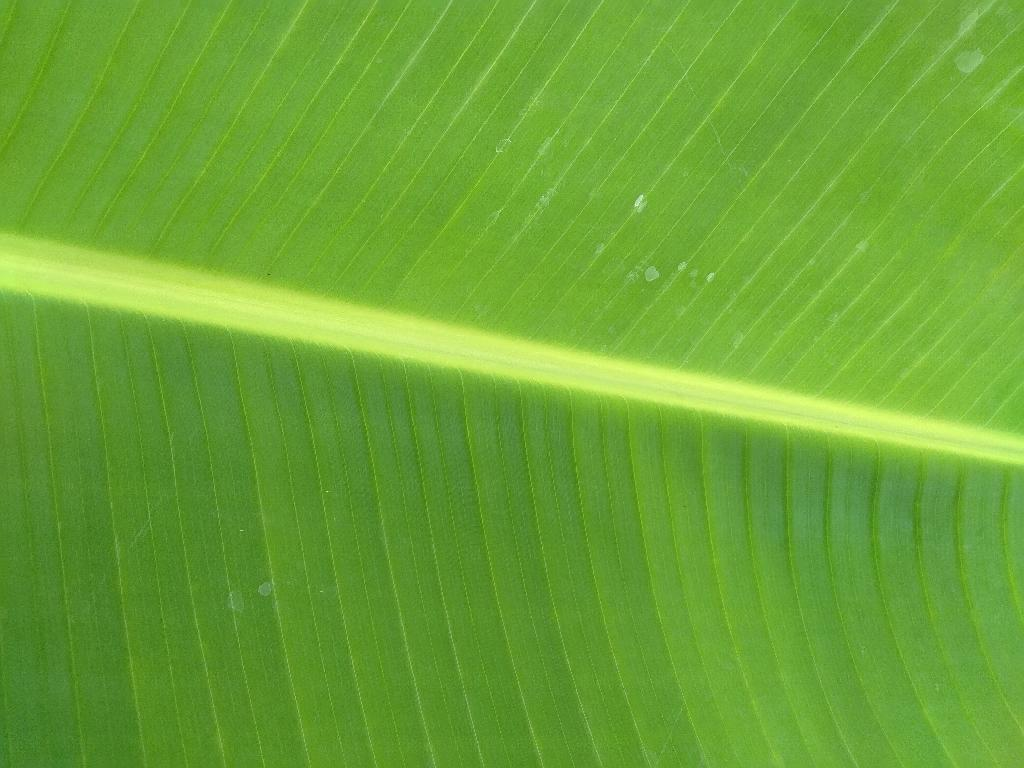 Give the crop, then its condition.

banana, healthy
